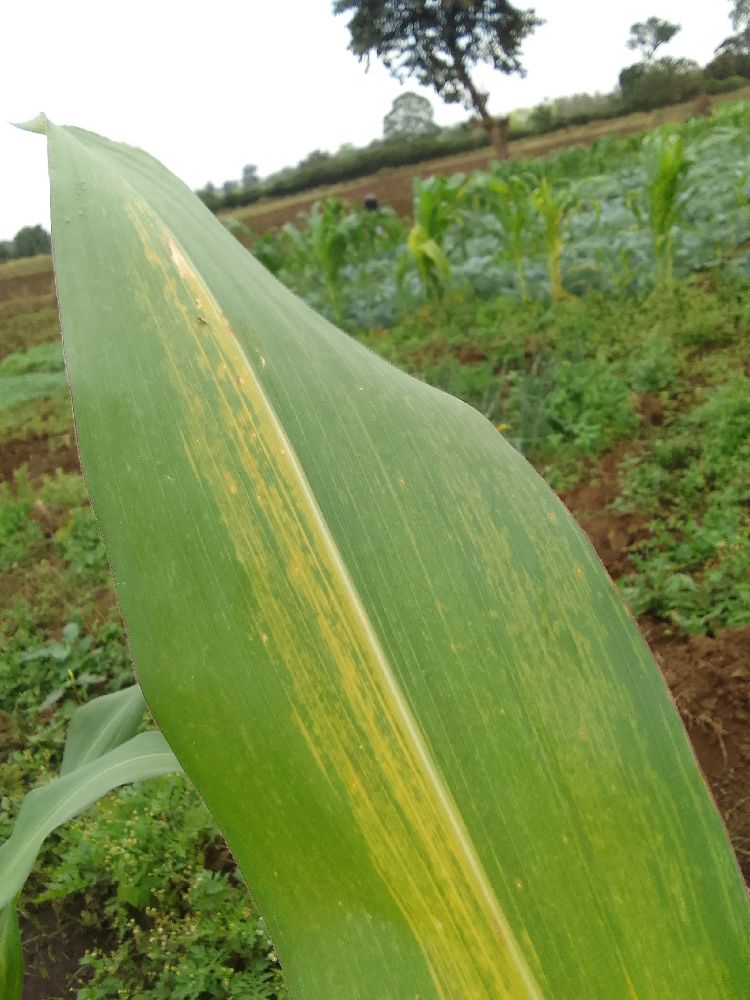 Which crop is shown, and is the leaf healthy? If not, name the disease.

maize, maize lethal necrosis
